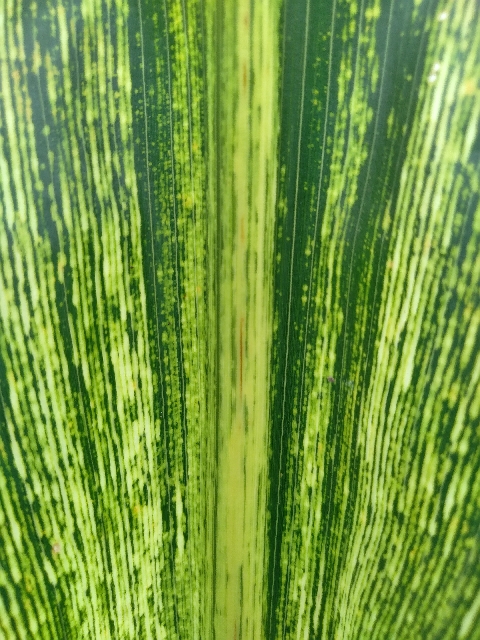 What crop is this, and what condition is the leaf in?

maize, maize streak virus
